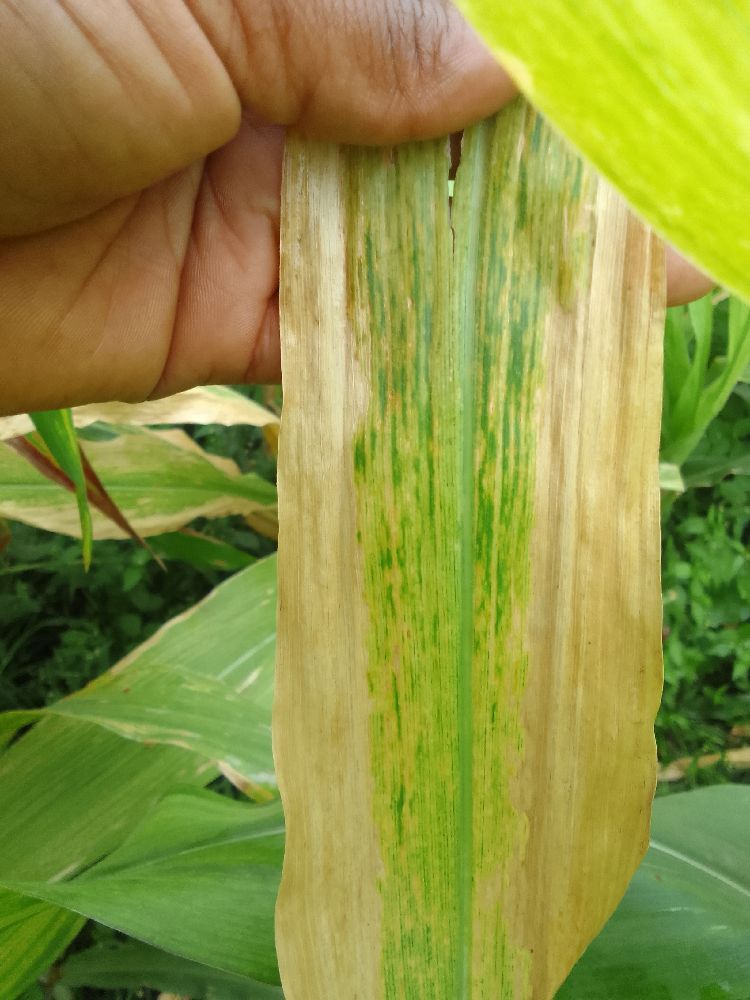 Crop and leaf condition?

maize, maize lethal necrosis
